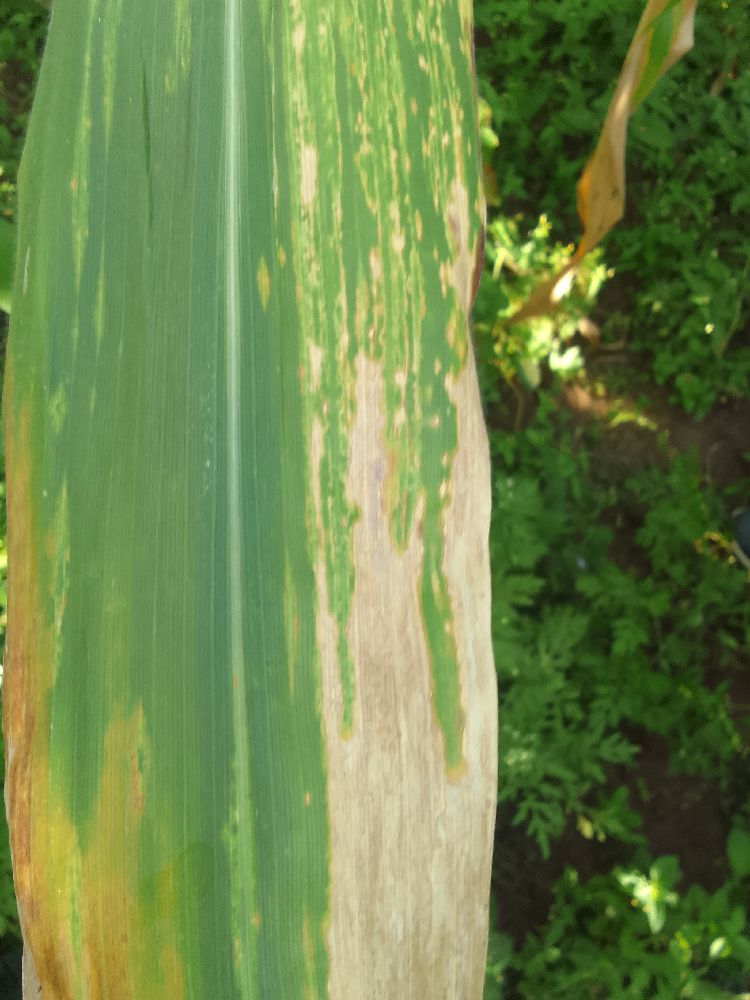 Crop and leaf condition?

maize, maize lethal necrosis
